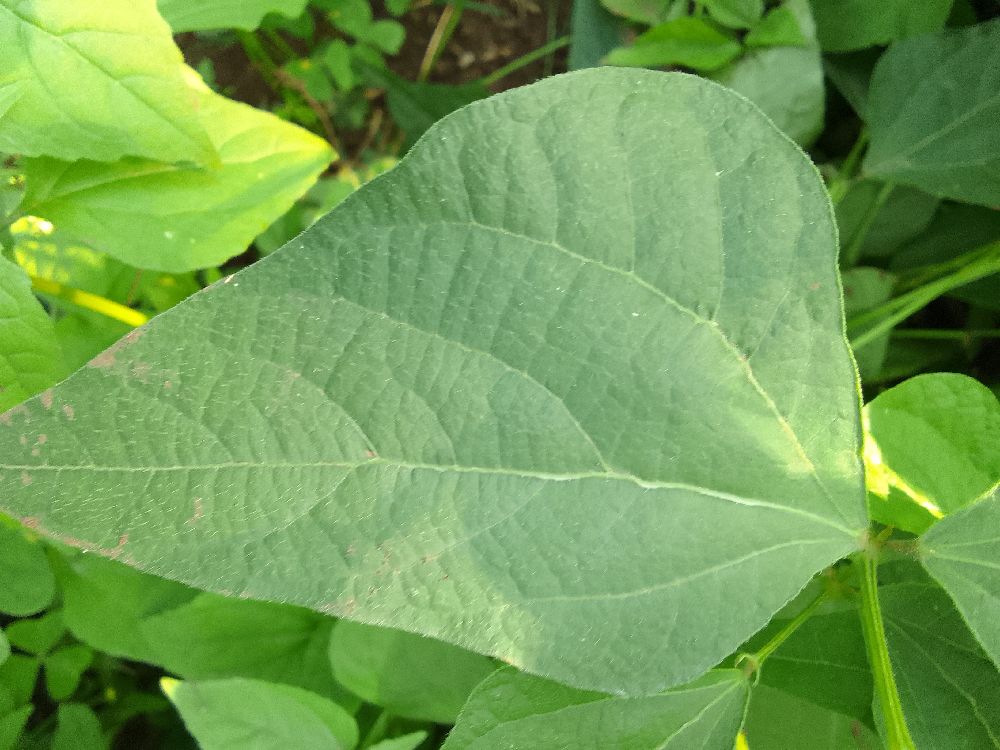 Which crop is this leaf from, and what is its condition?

common bean, healthy
